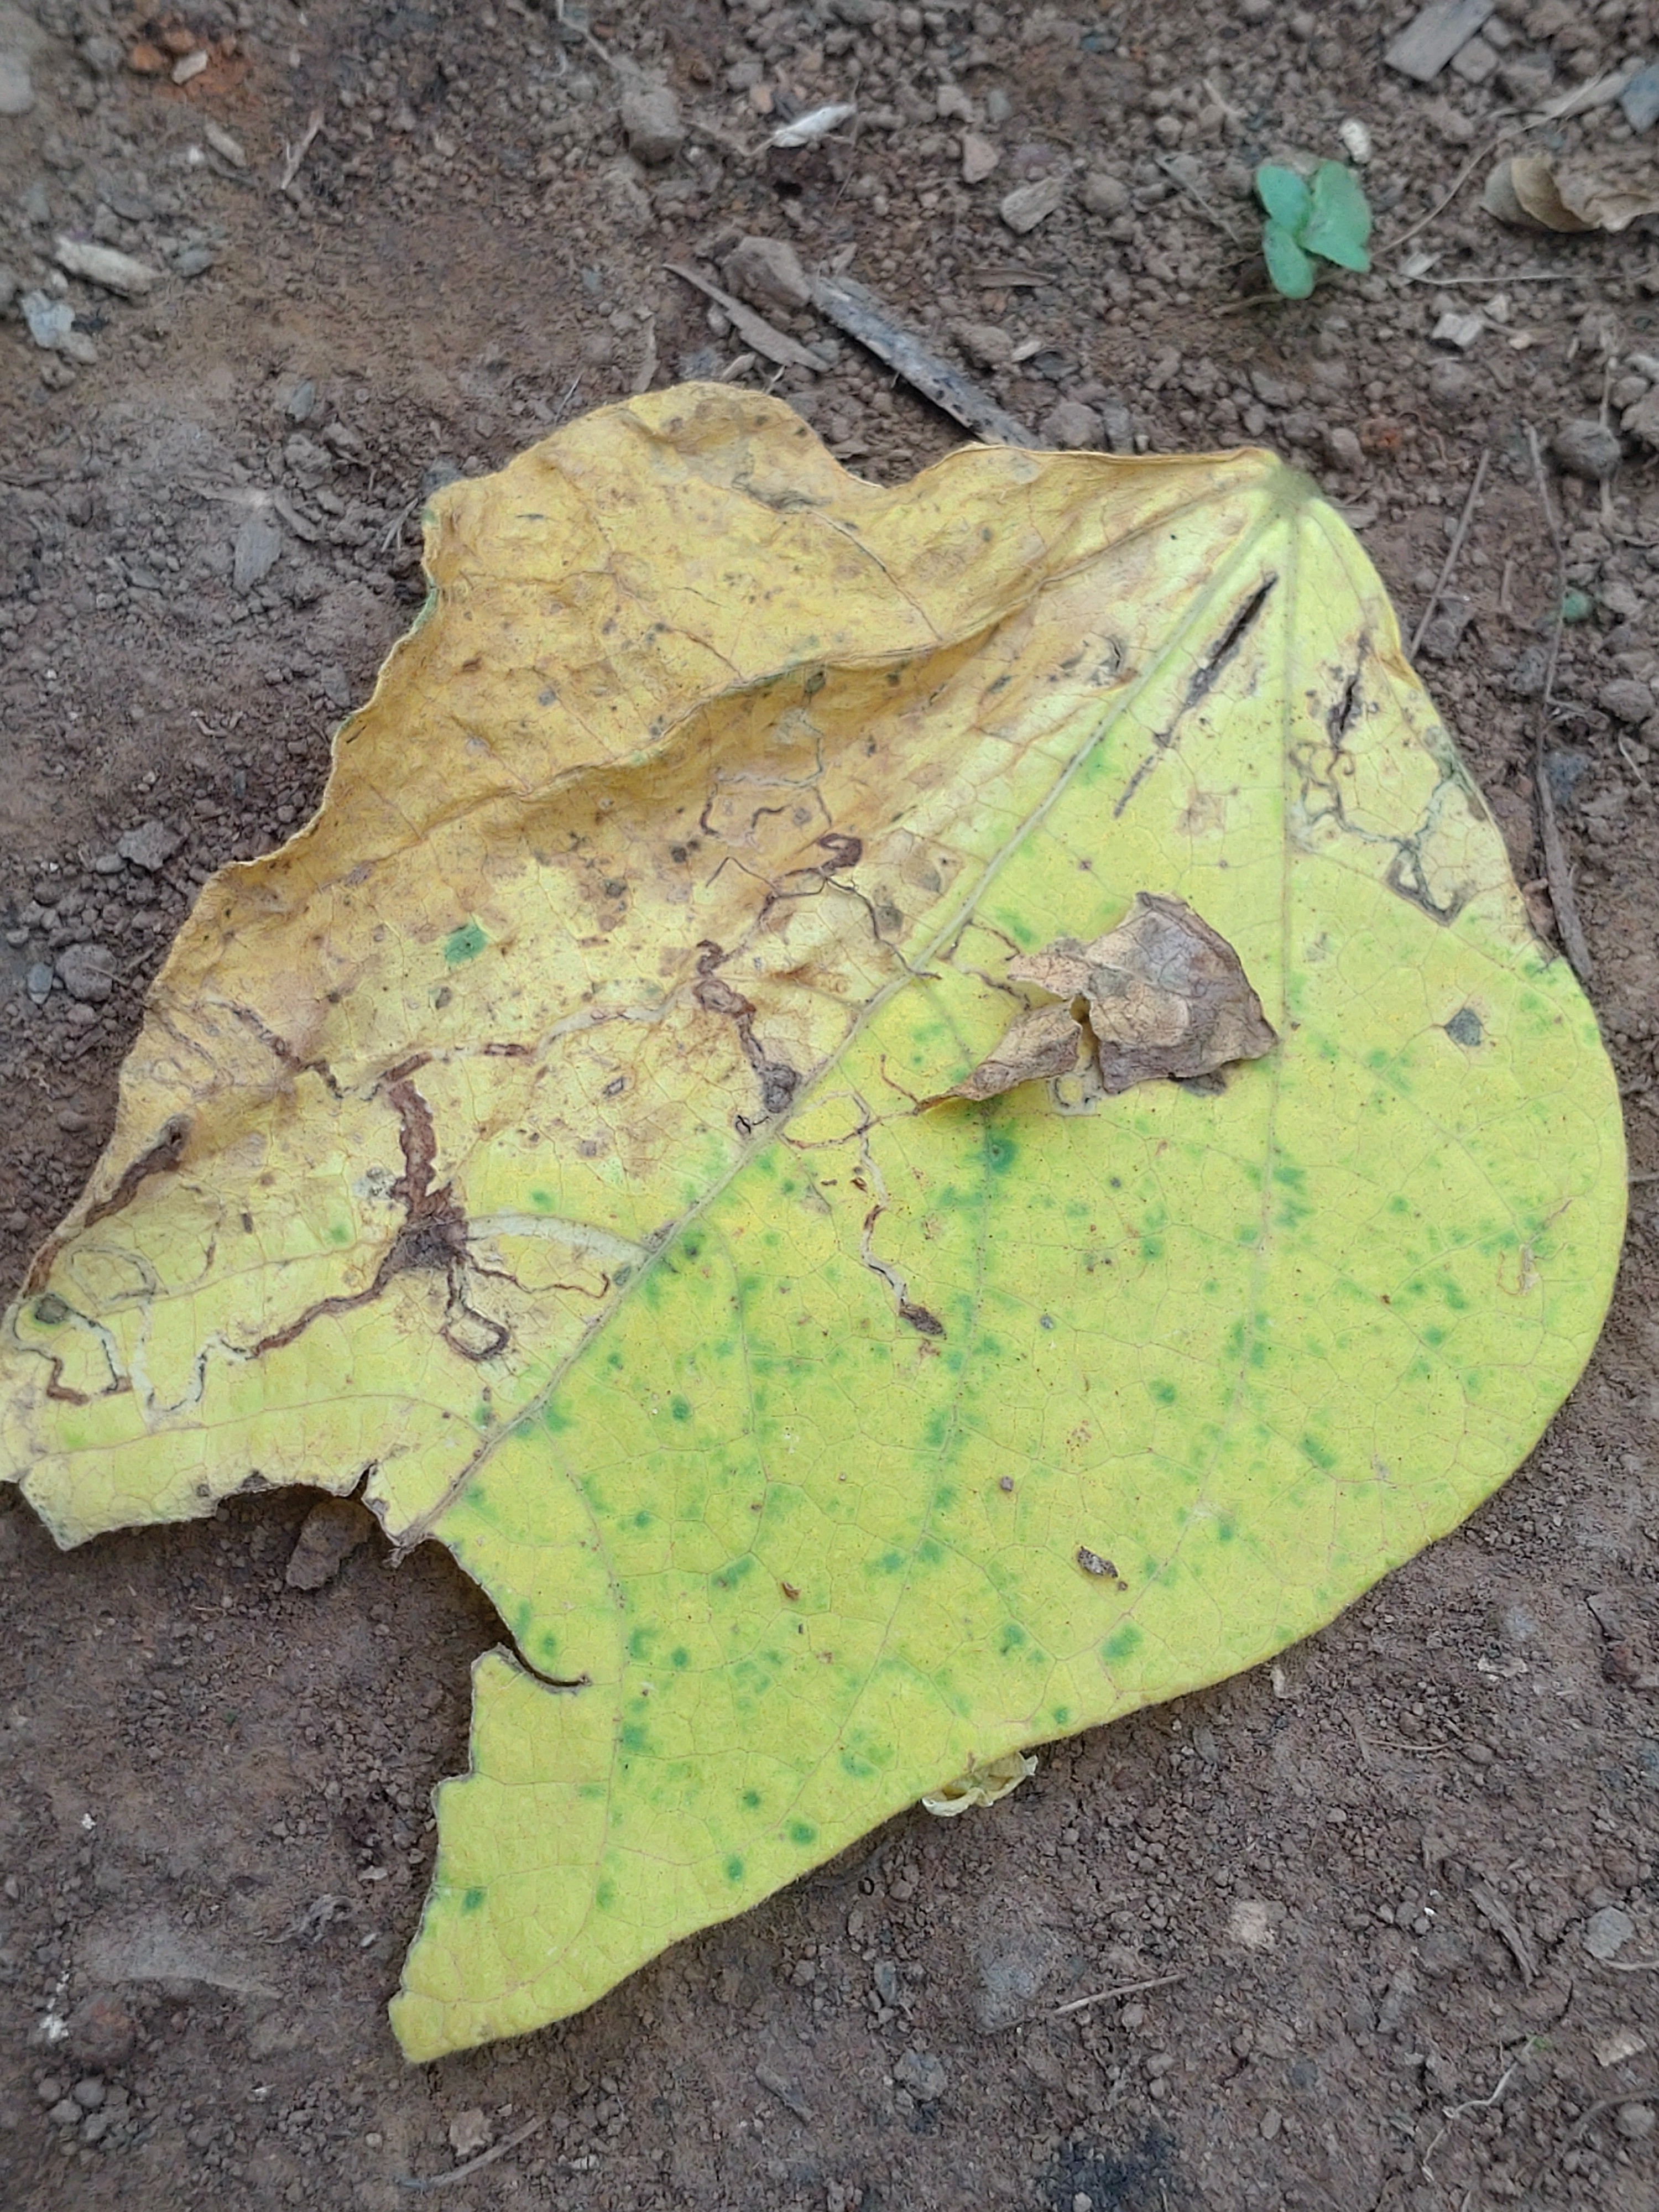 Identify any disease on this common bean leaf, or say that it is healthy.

anthracnose
